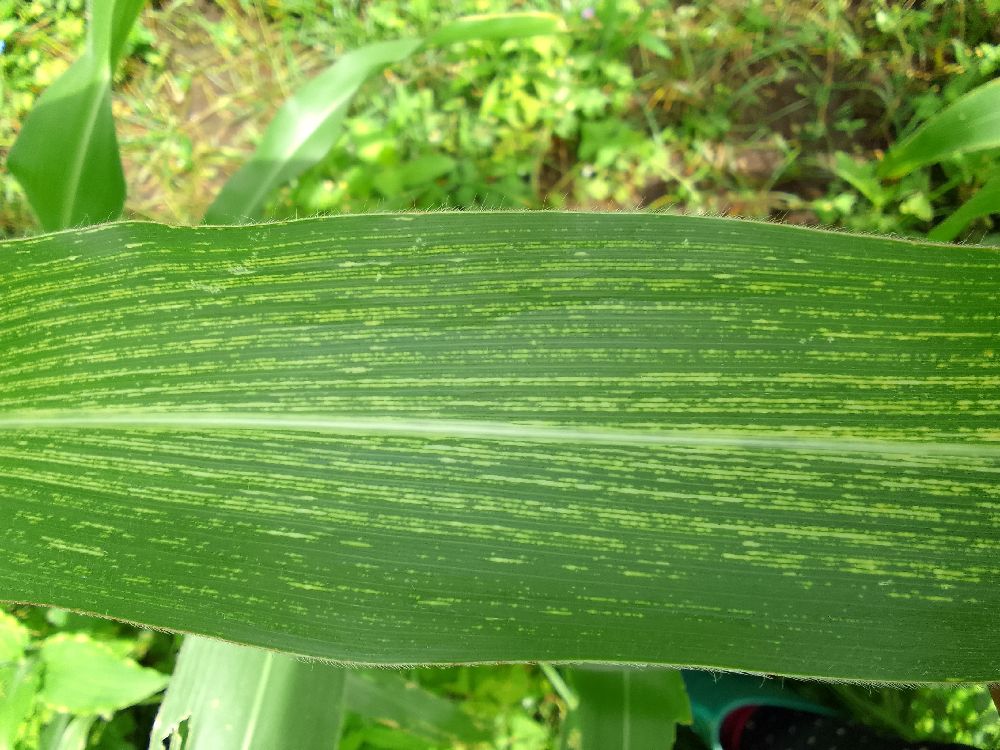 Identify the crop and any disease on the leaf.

maize, maize streak virus
